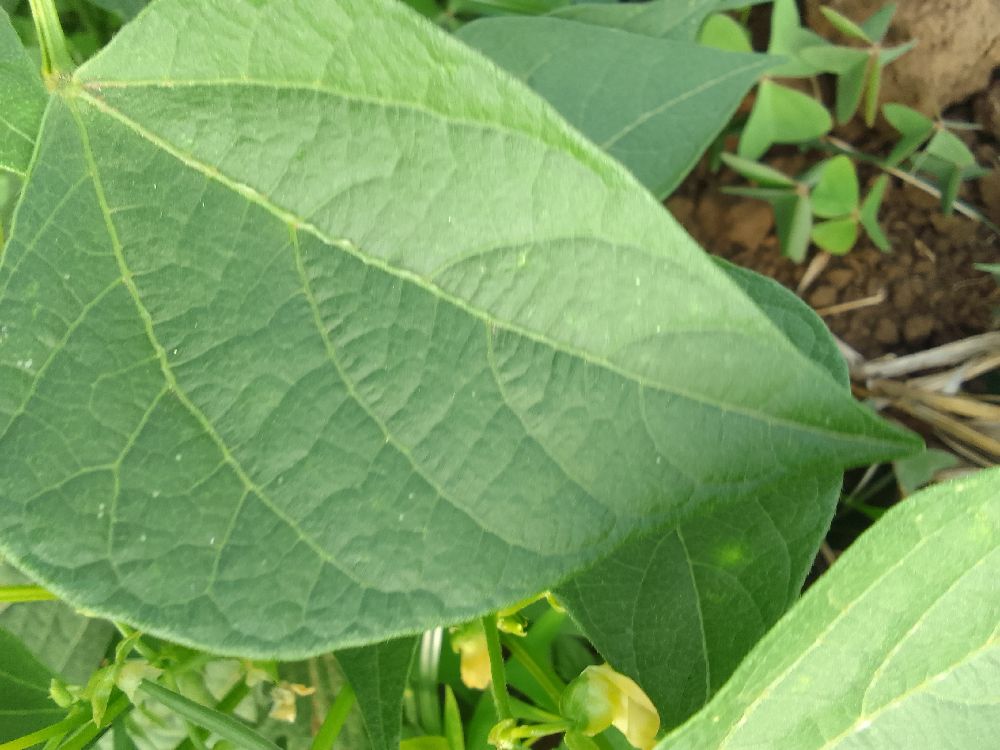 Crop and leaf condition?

common bean, healthy
